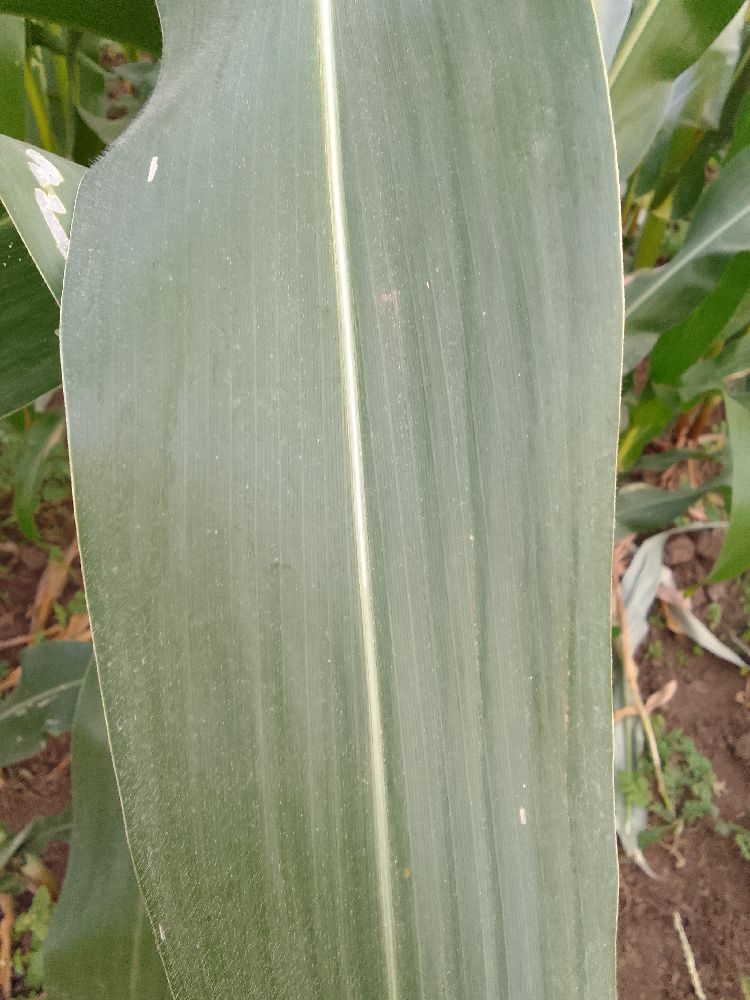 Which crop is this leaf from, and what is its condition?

maize, healthy
